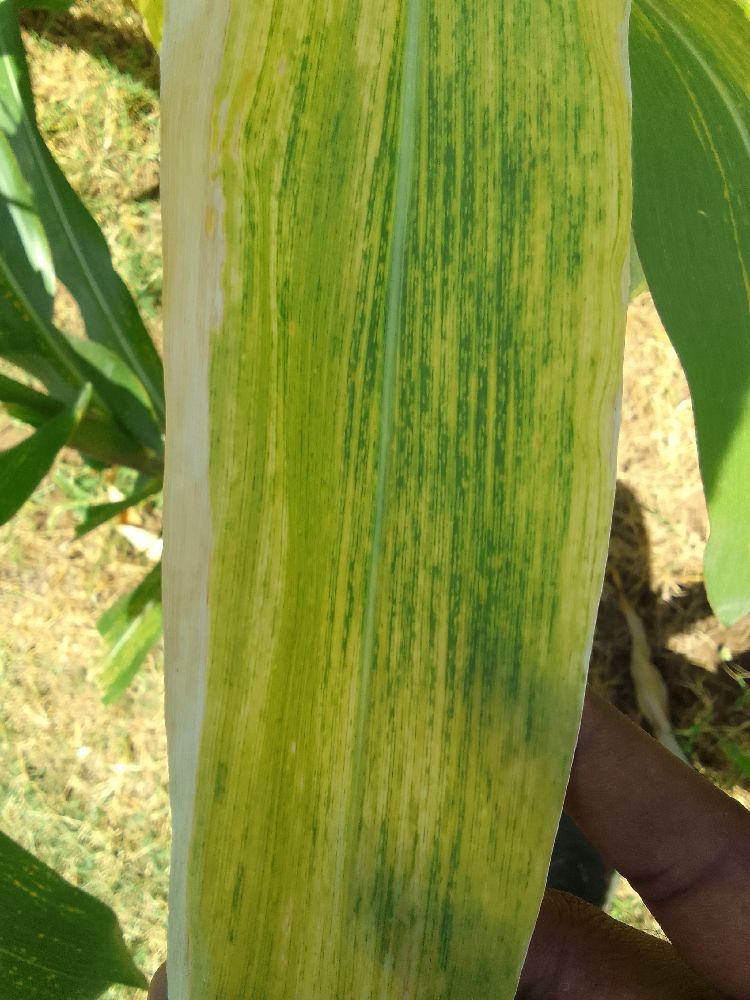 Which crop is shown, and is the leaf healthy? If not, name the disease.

maize, maize lethal necrosis
